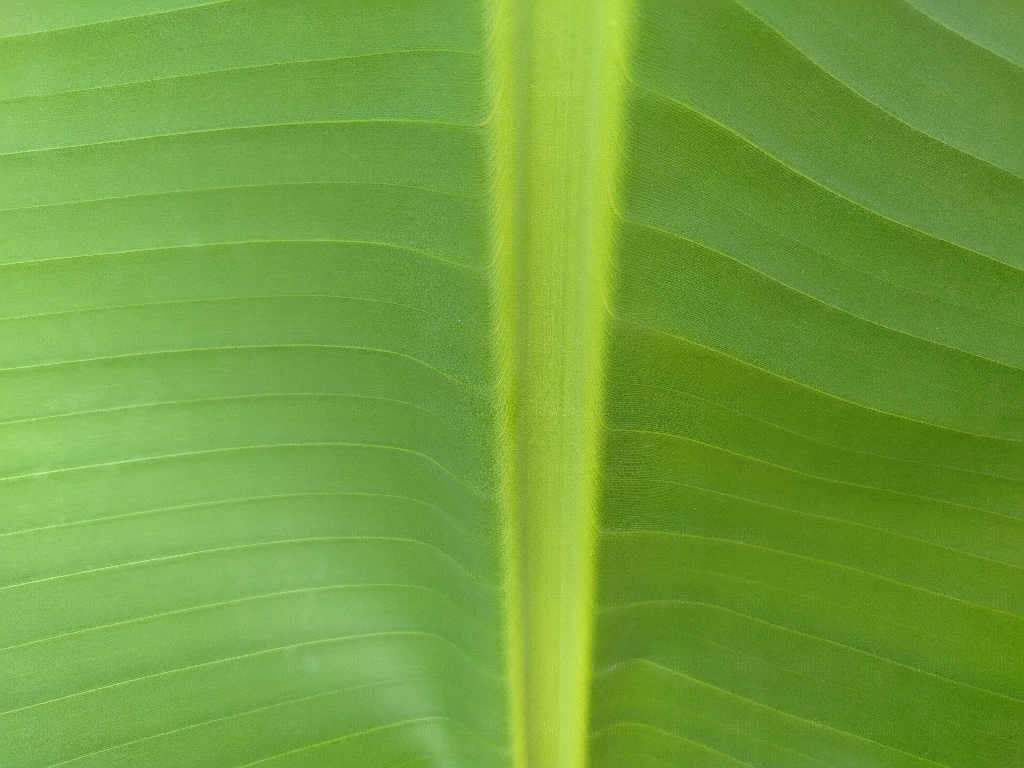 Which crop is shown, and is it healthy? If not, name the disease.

banana, healthy
